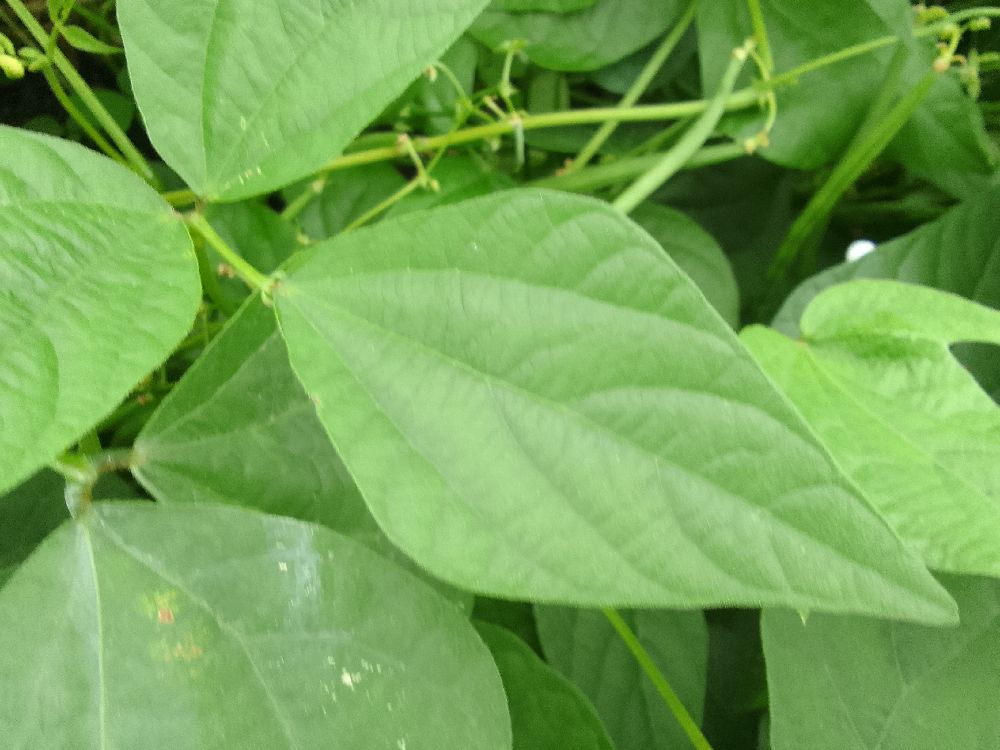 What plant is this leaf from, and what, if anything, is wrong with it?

common bean, healthy
